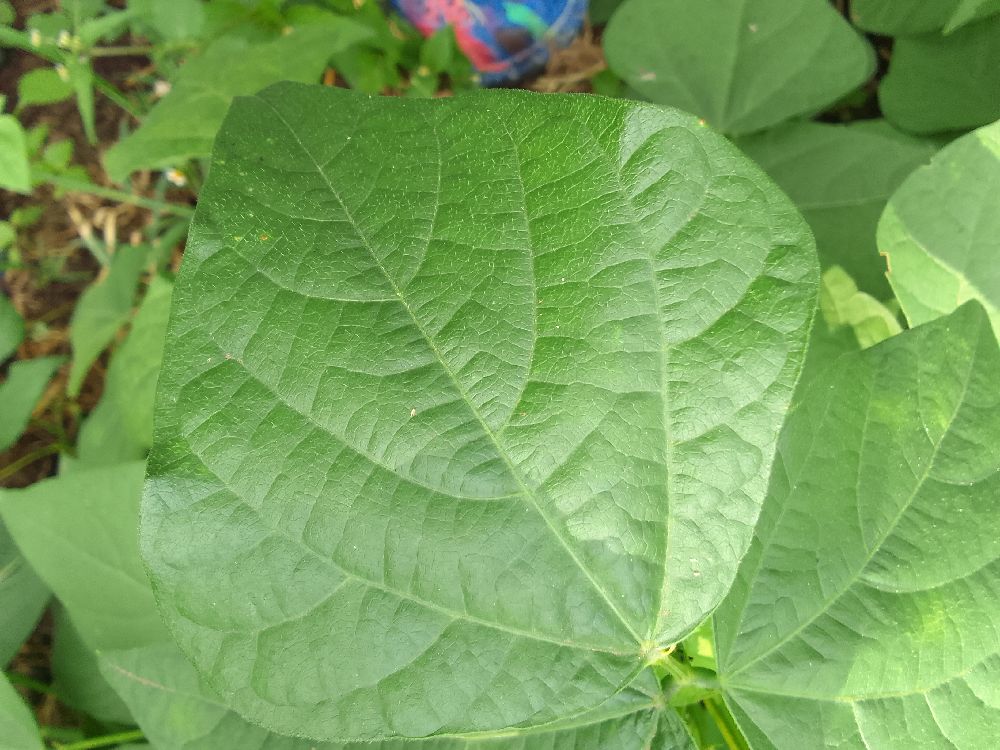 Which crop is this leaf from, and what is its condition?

common bean, healthy
